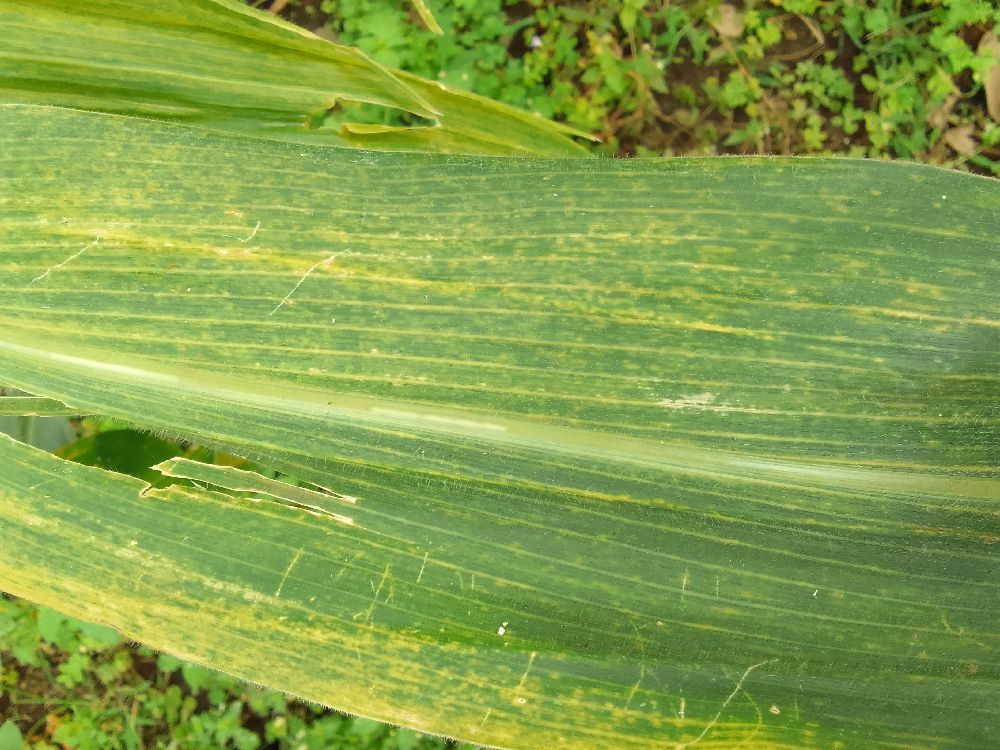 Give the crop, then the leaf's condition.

maize, maize lethal necrosis
